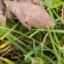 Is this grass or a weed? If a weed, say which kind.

grass
